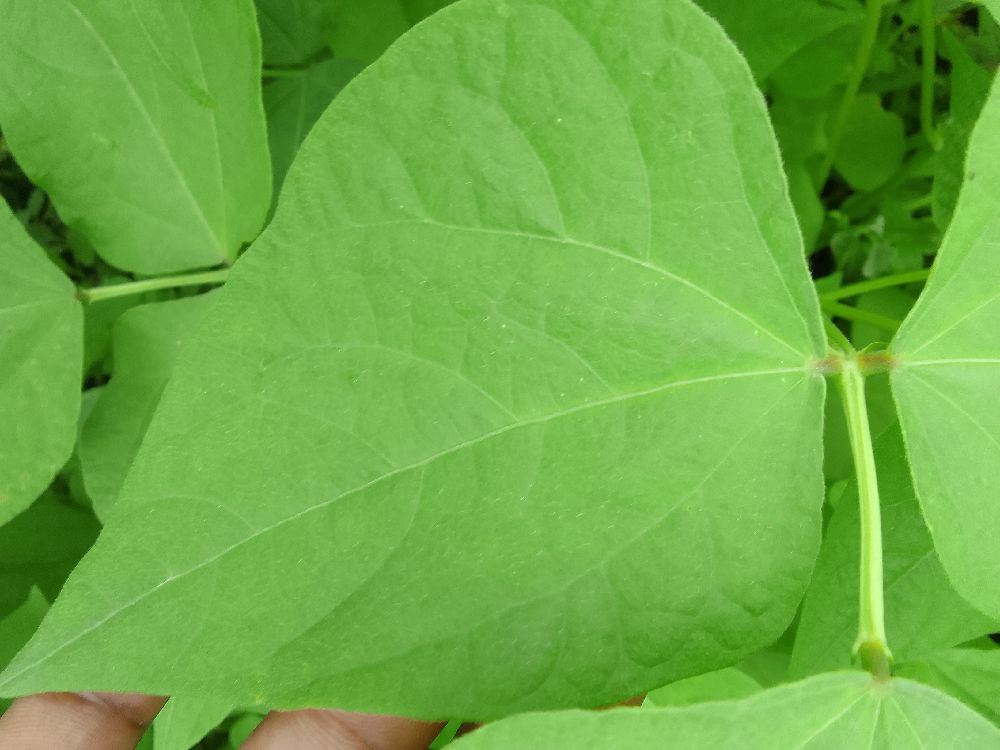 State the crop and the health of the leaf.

common bean, healthy
